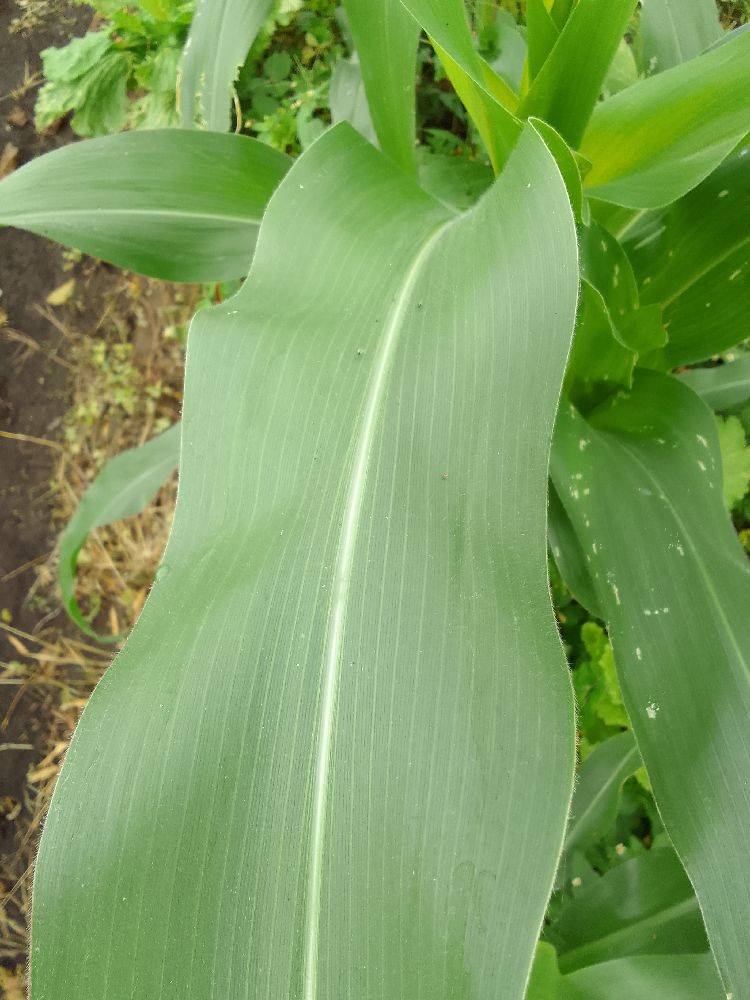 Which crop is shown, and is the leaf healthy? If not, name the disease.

maize, healthy
